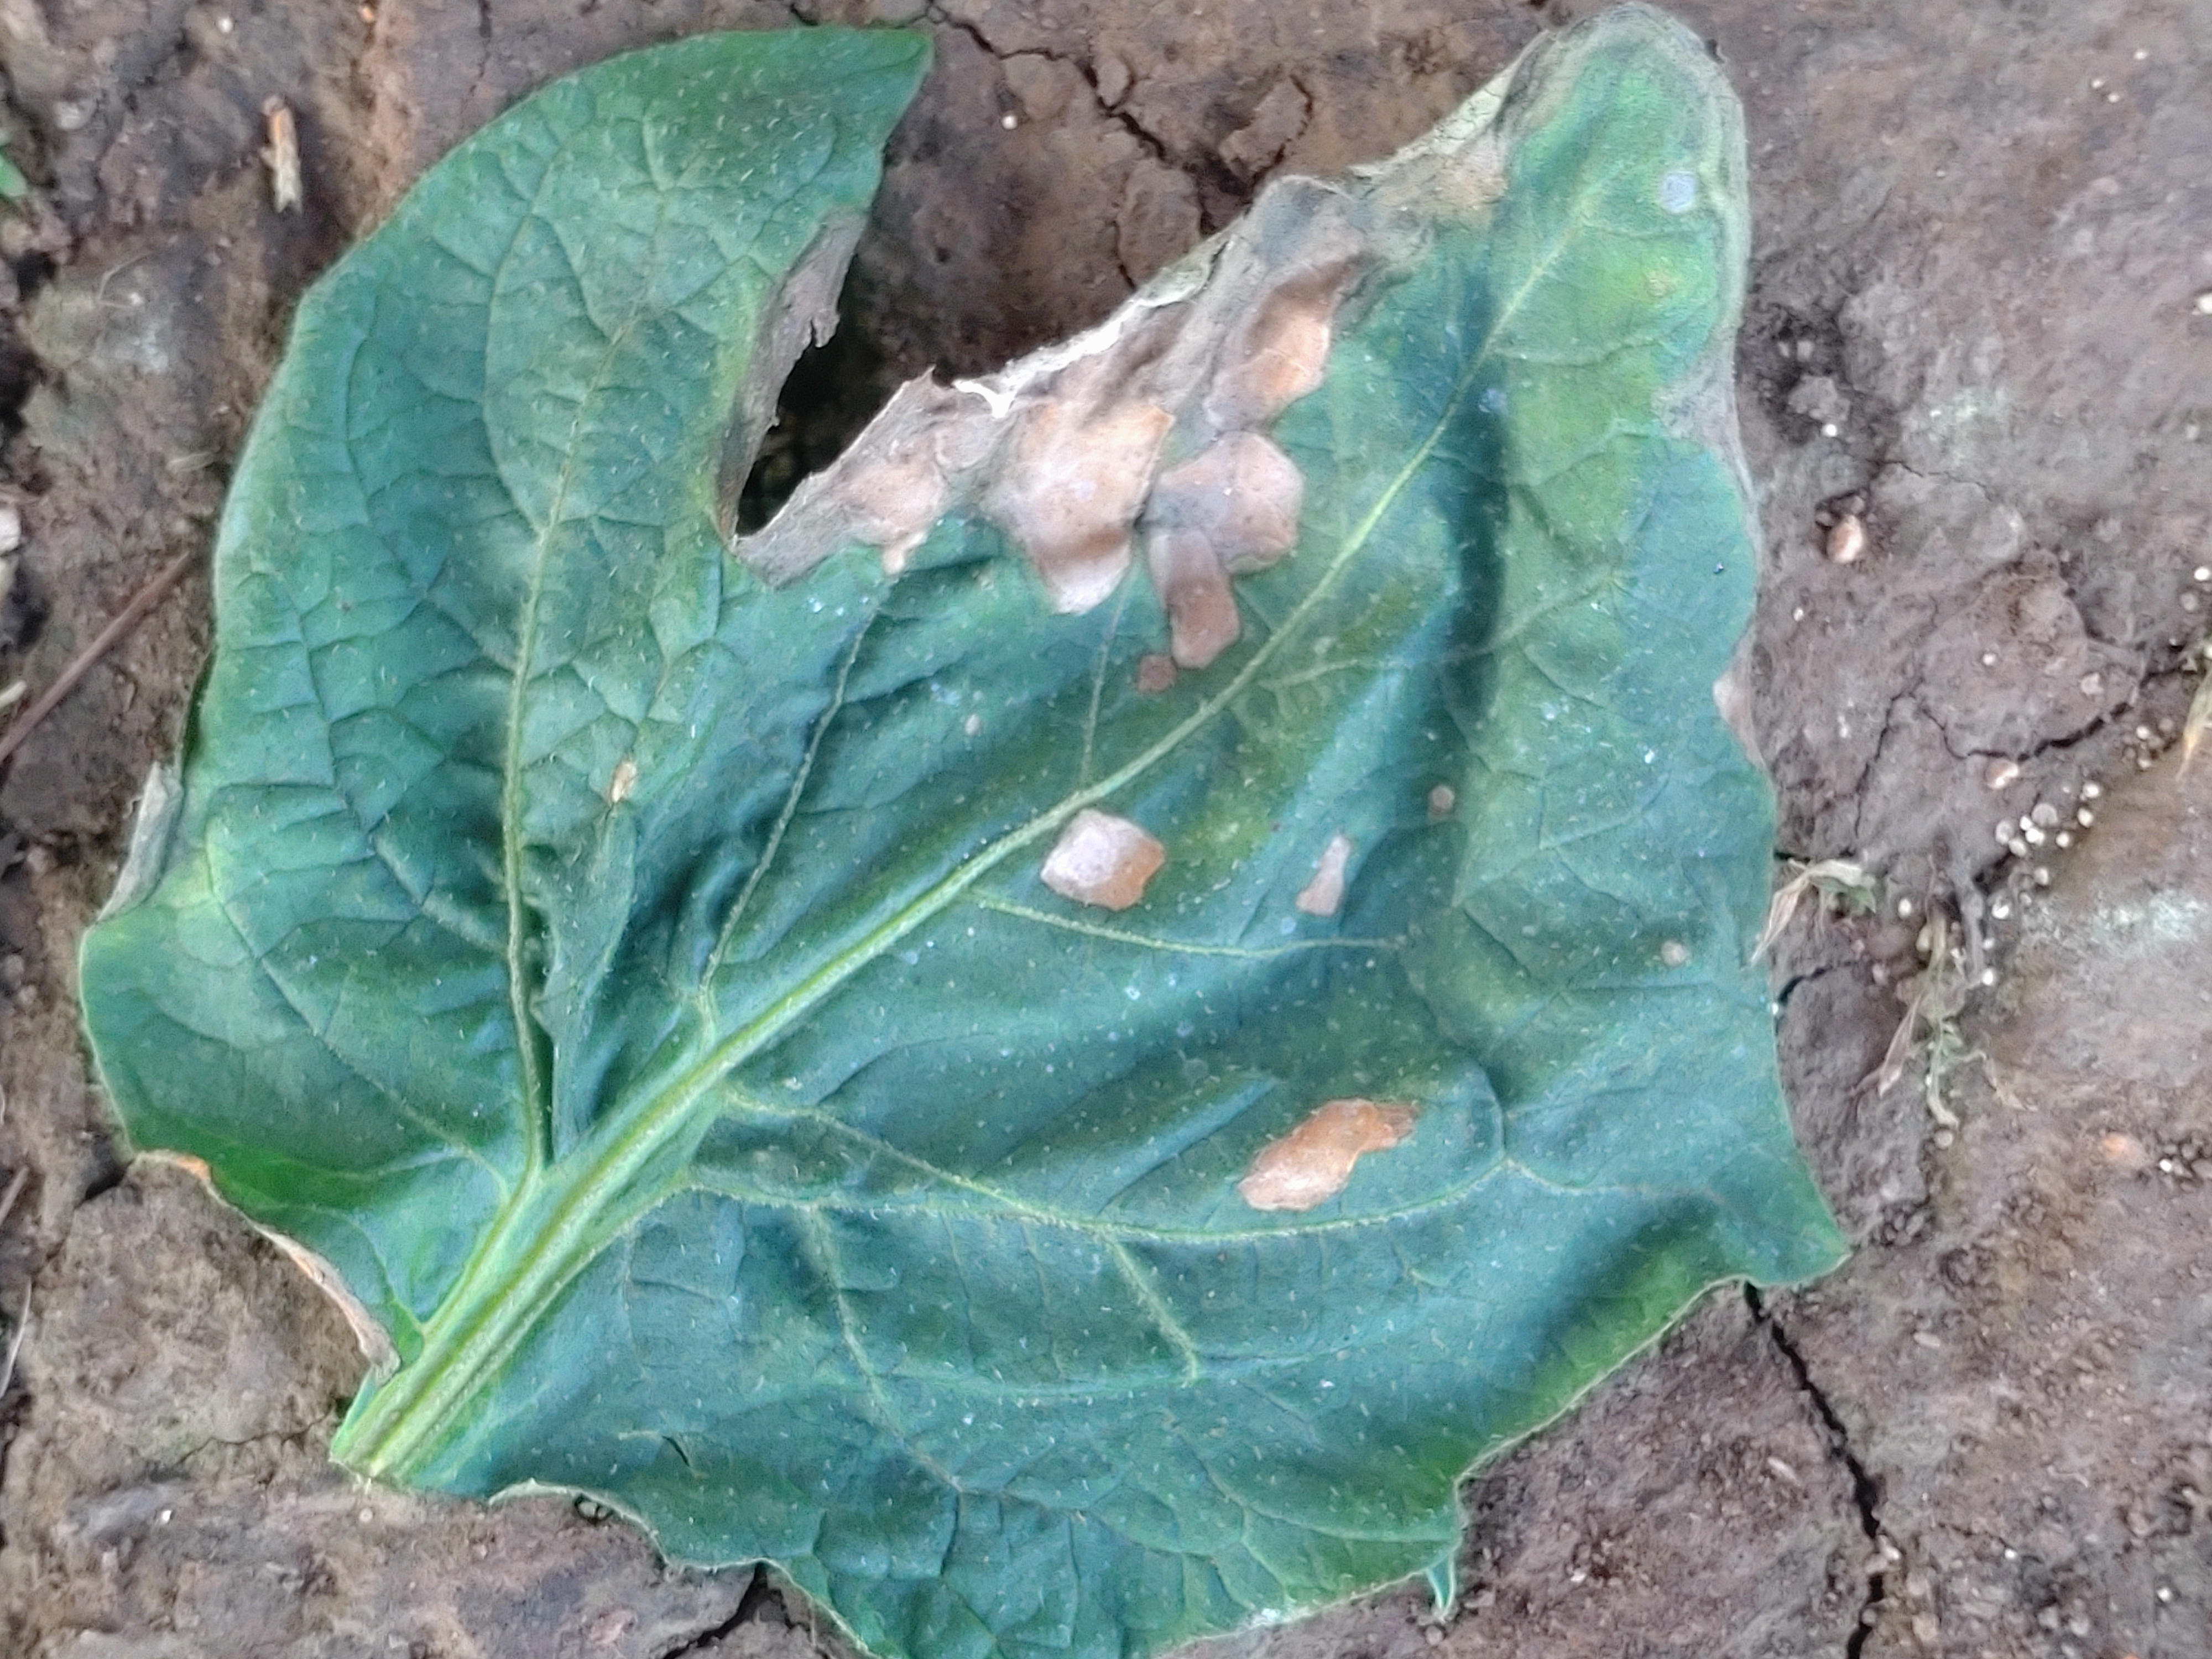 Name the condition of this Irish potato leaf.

early blight
